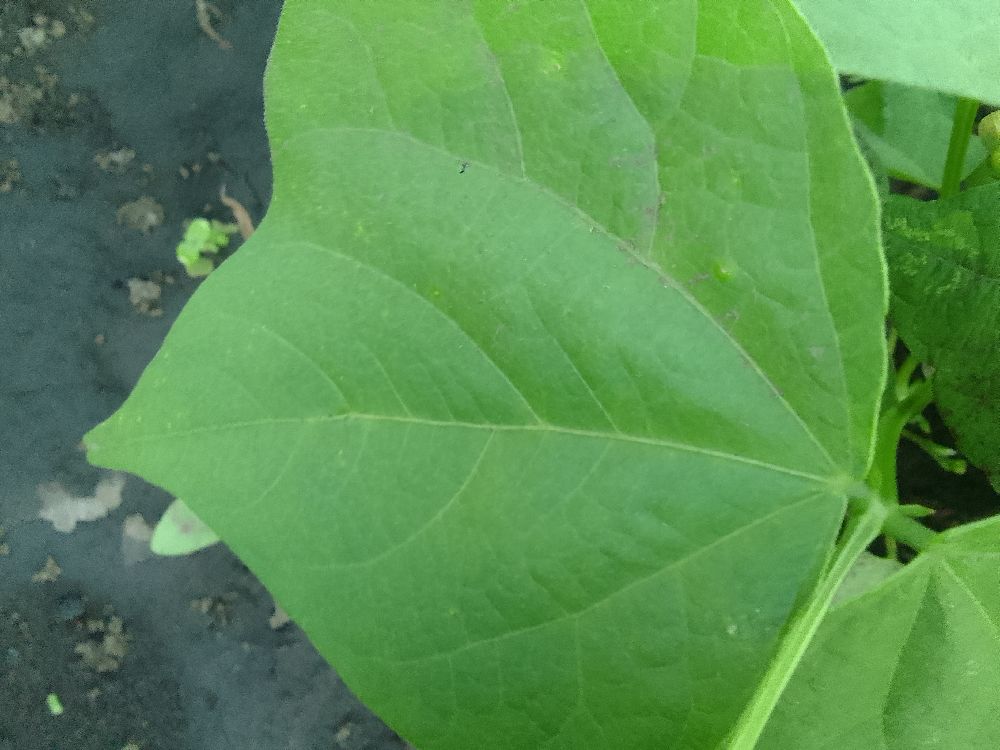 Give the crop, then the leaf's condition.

common bean, healthy
